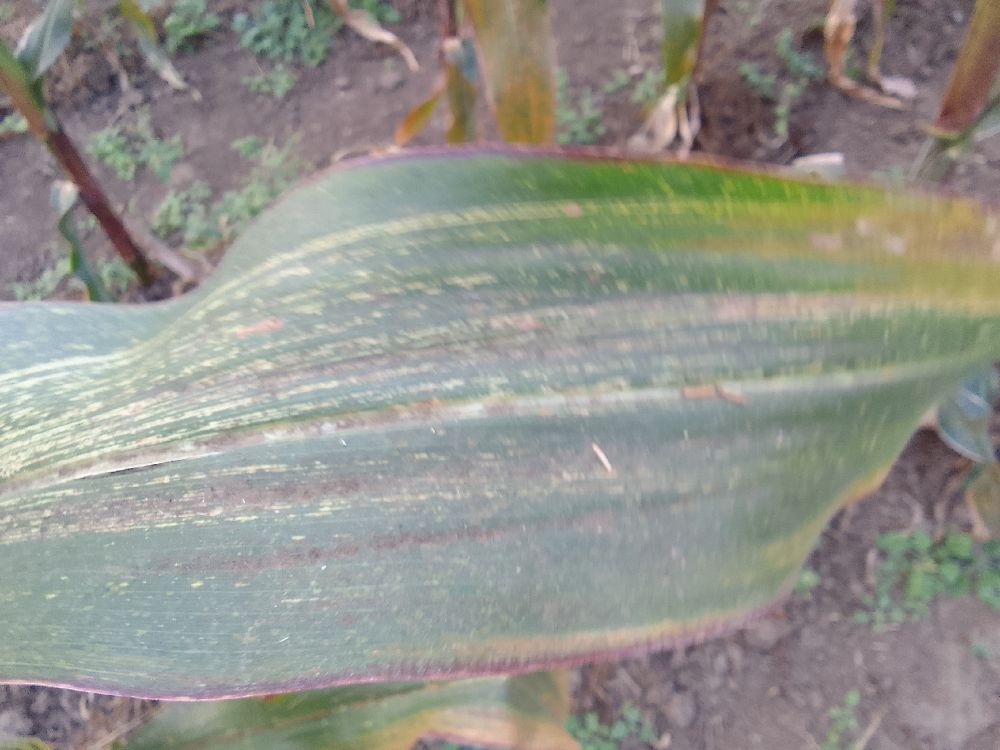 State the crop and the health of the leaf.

maize, maize streak virus
